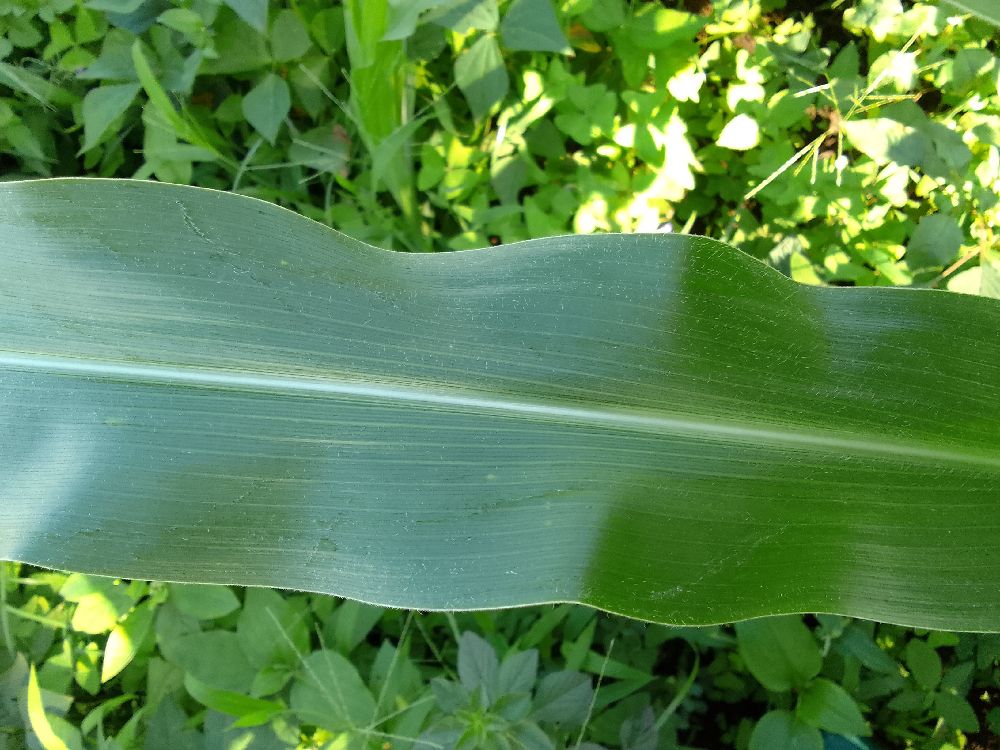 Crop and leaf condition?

maize, healthy
